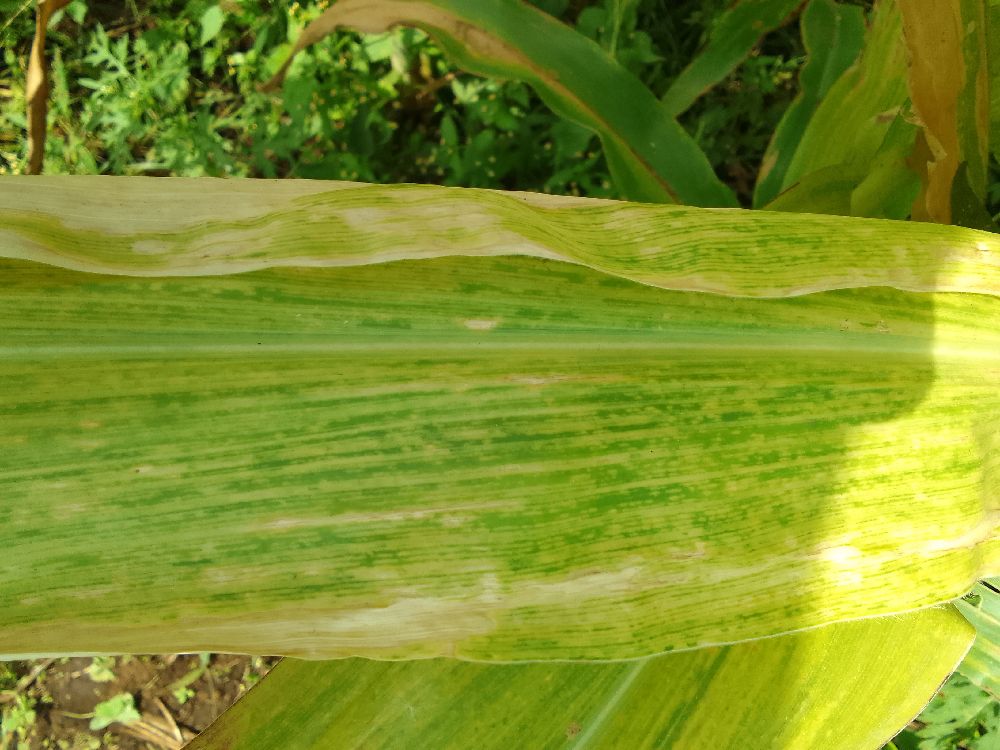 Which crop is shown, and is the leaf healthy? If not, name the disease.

maize, maize lethal necrosis
